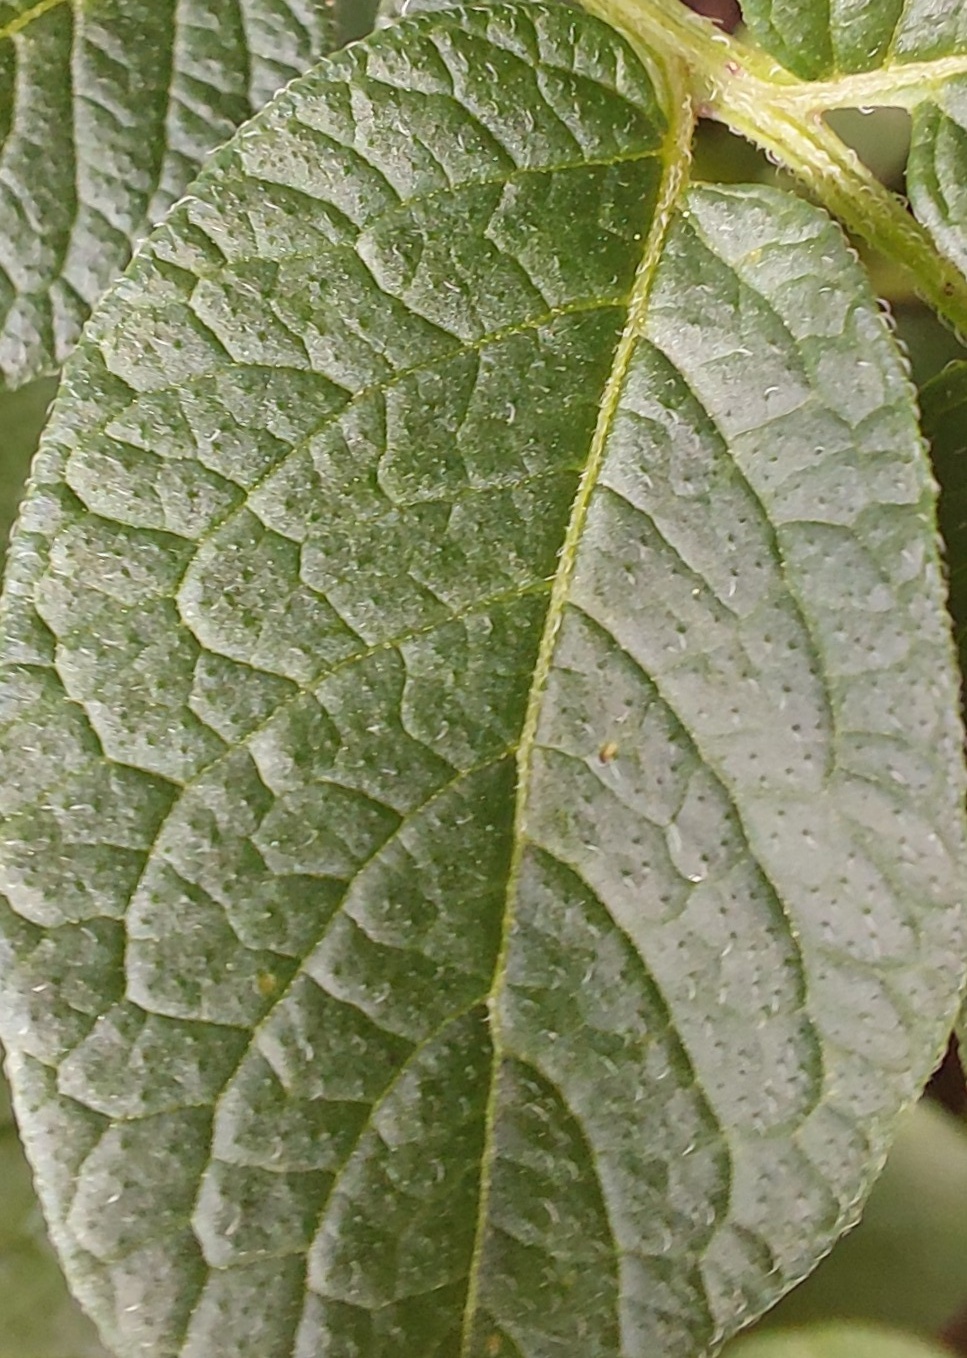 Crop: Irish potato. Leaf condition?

healthy
